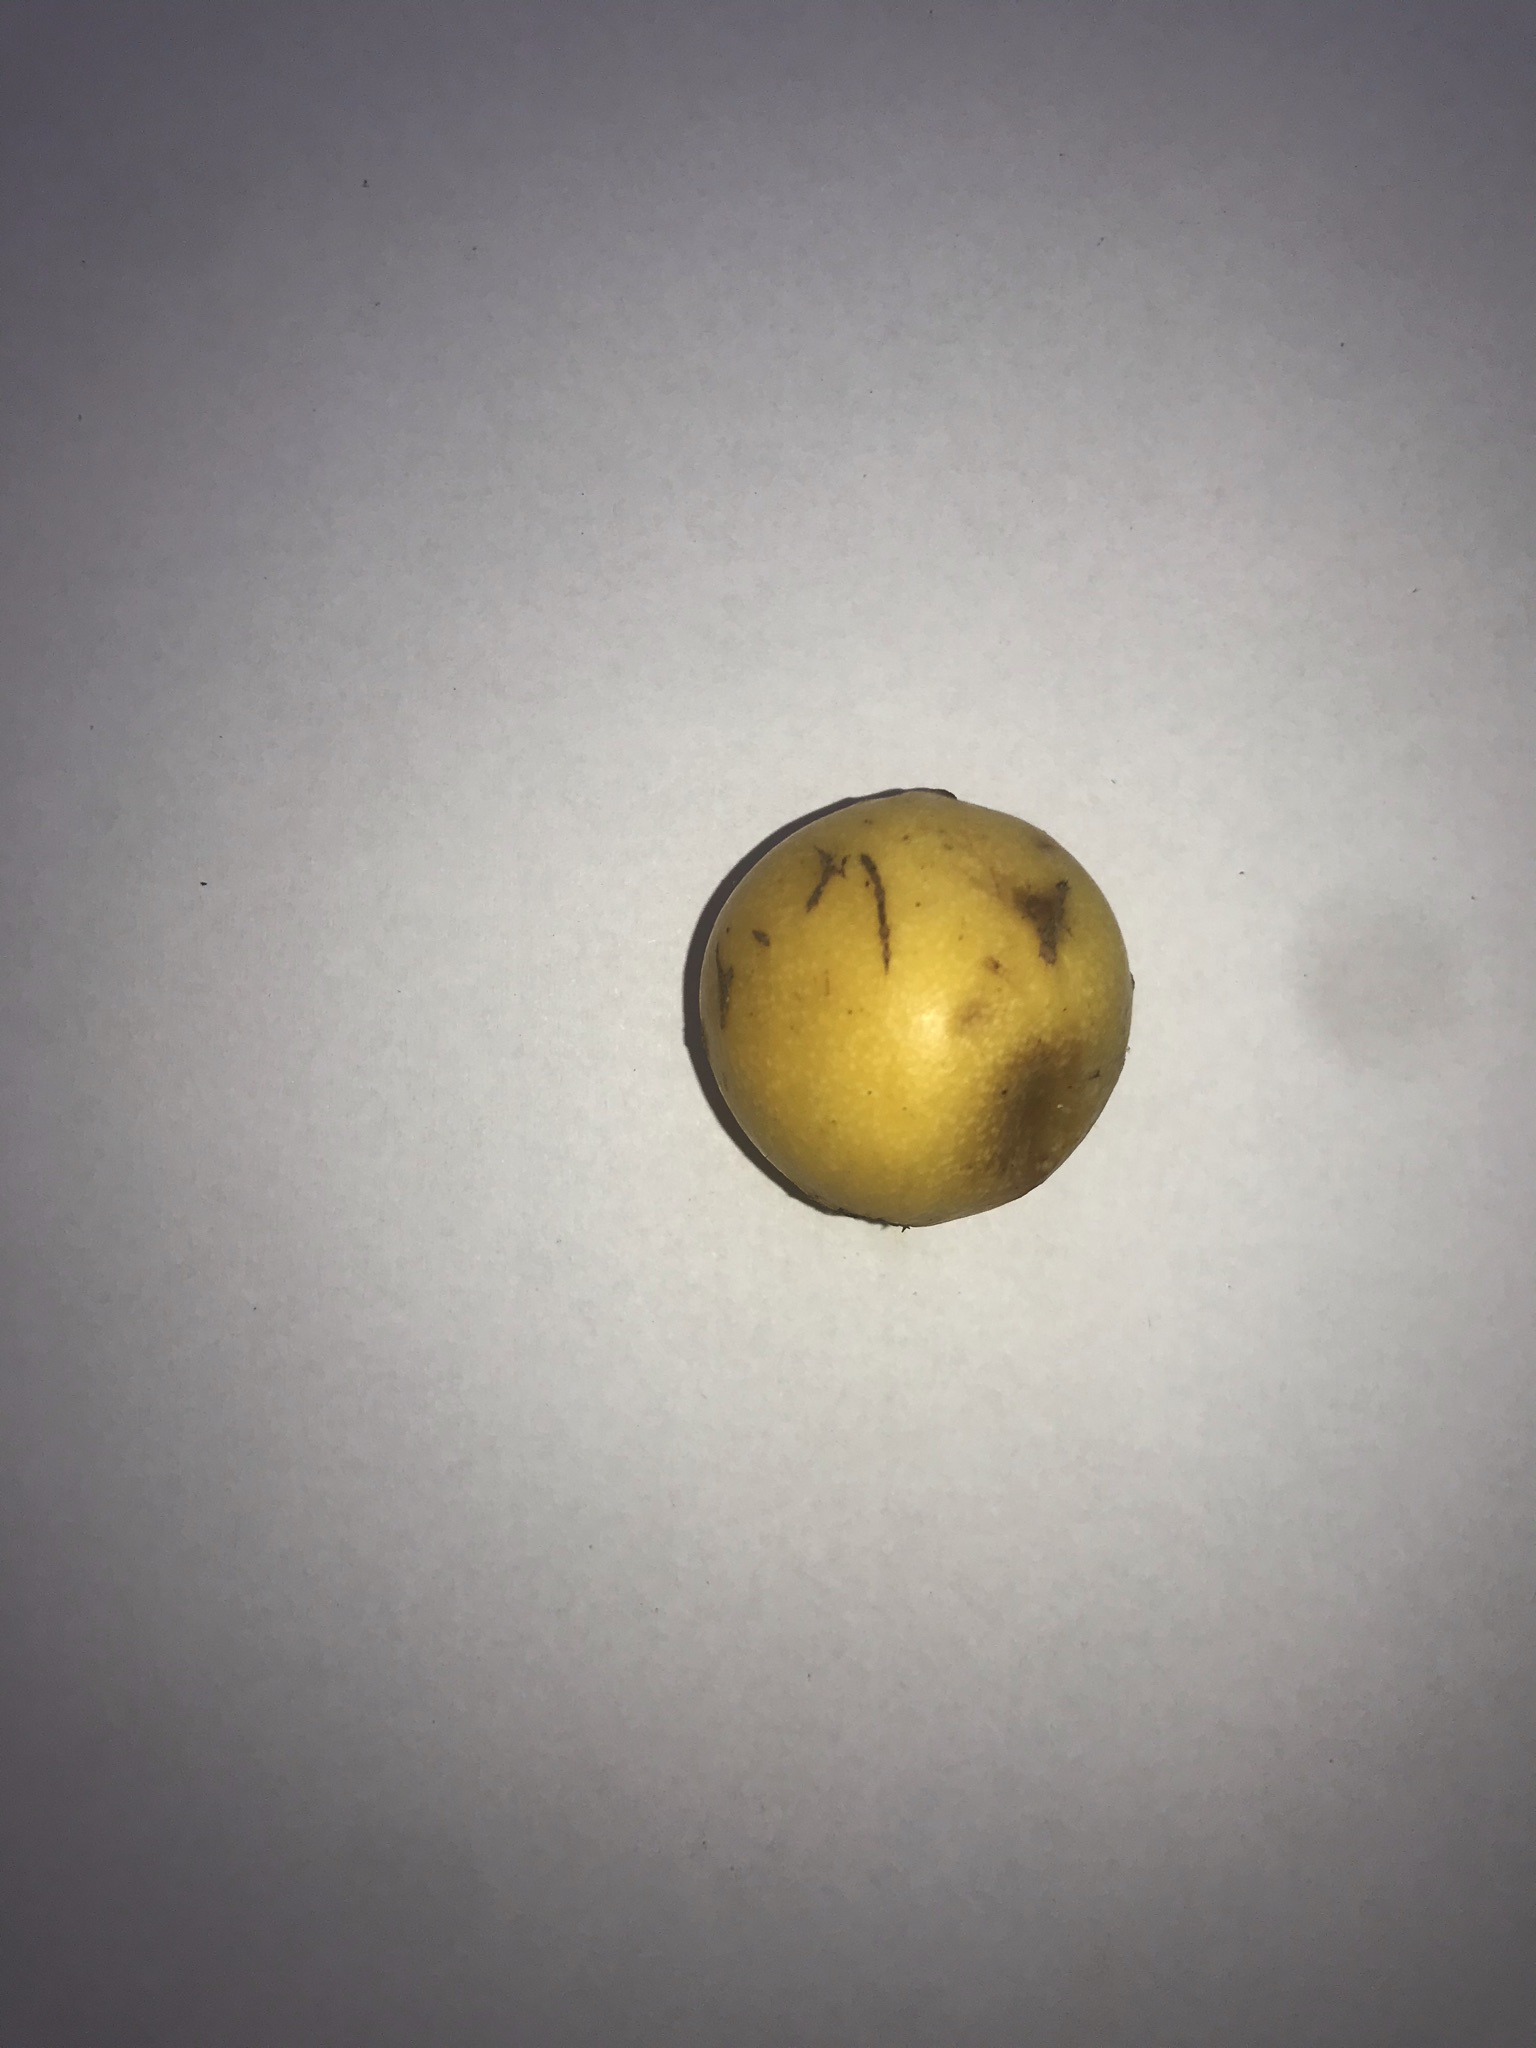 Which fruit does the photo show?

abiu
